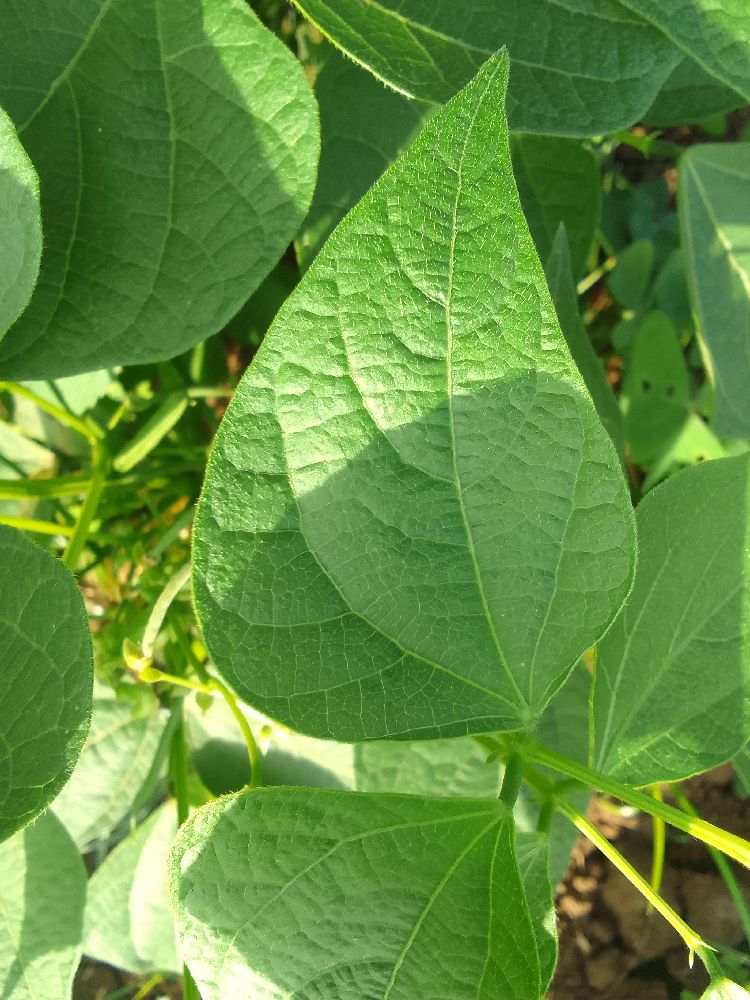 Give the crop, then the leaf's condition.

common bean, healthy
